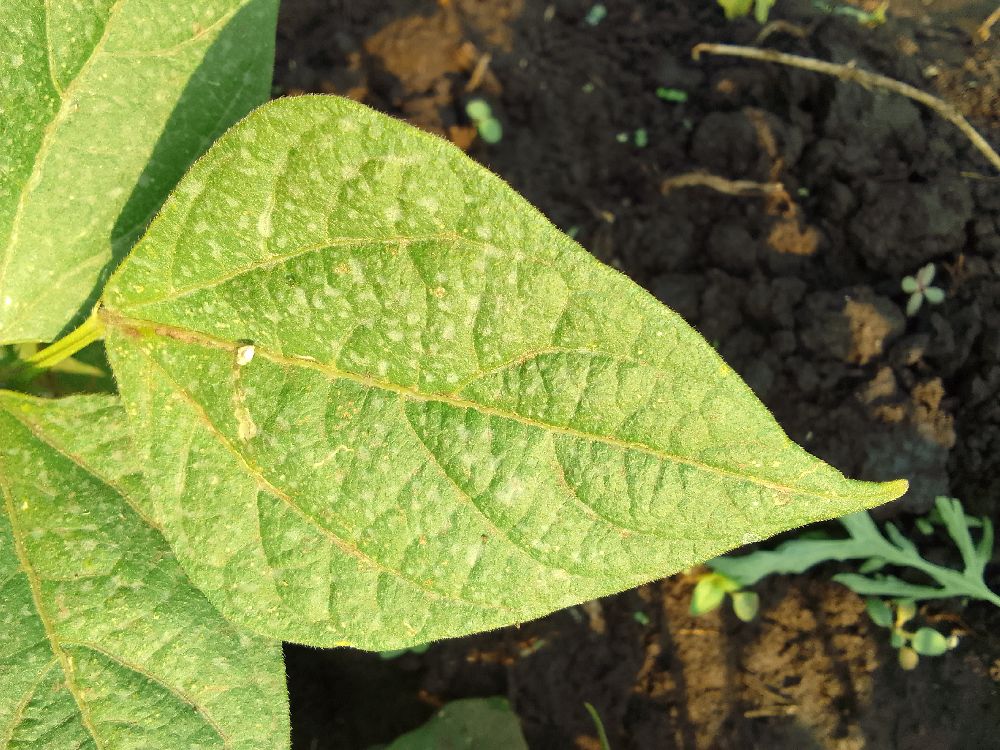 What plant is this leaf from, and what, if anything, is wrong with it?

common bean, healthy
